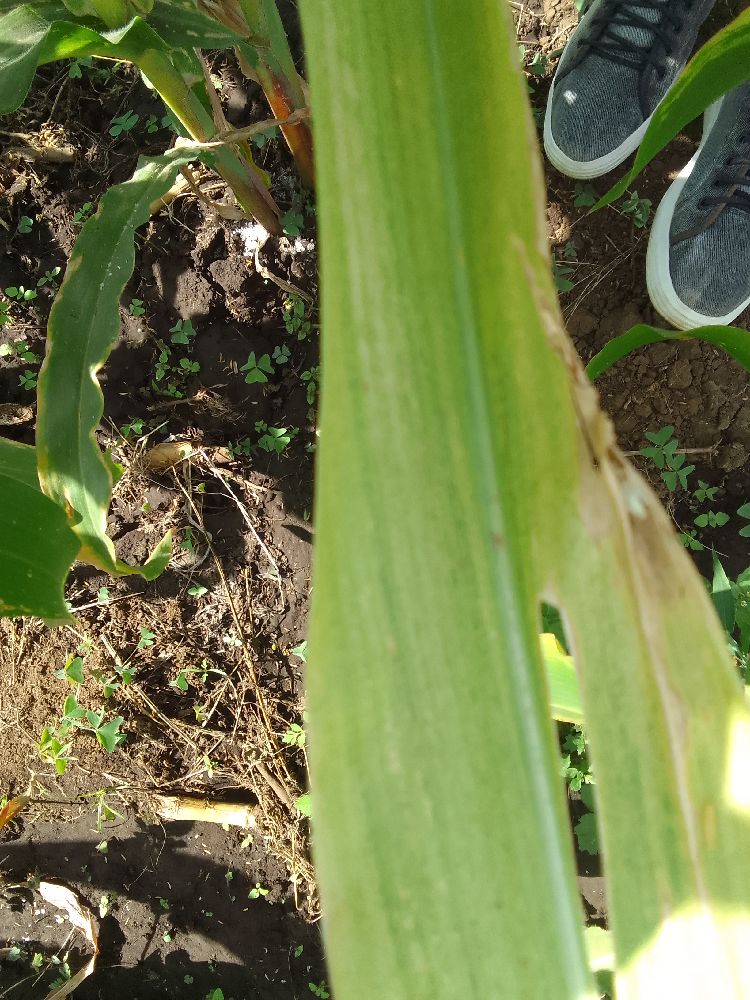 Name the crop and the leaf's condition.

maize, maize lethal necrosis
